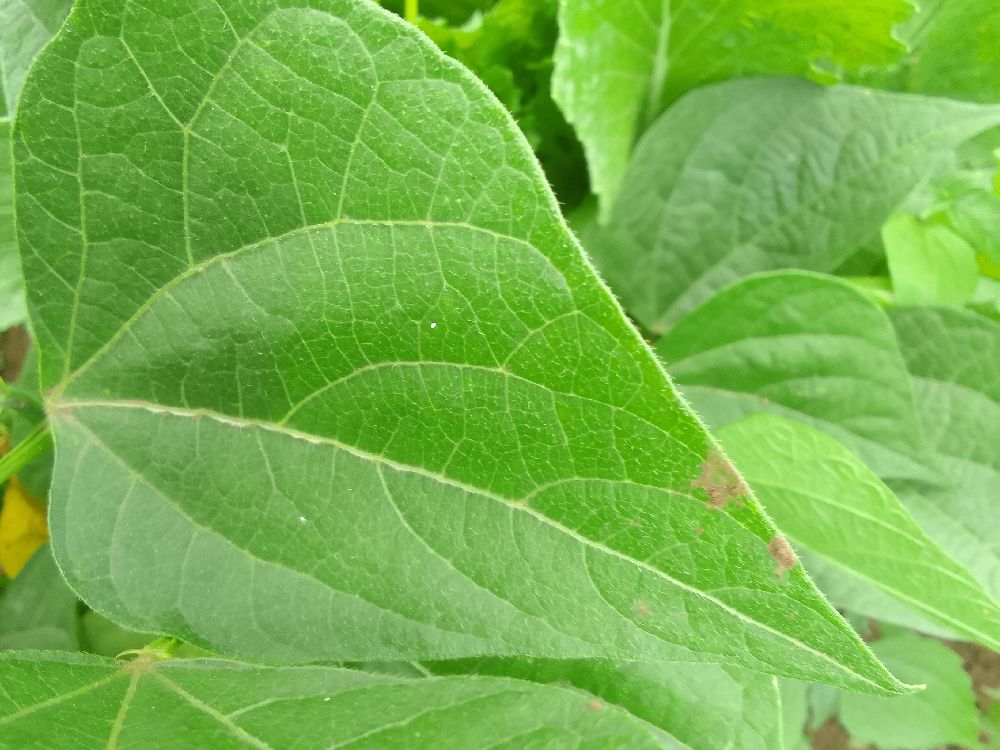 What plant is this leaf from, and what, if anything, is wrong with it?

common bean, healthy
